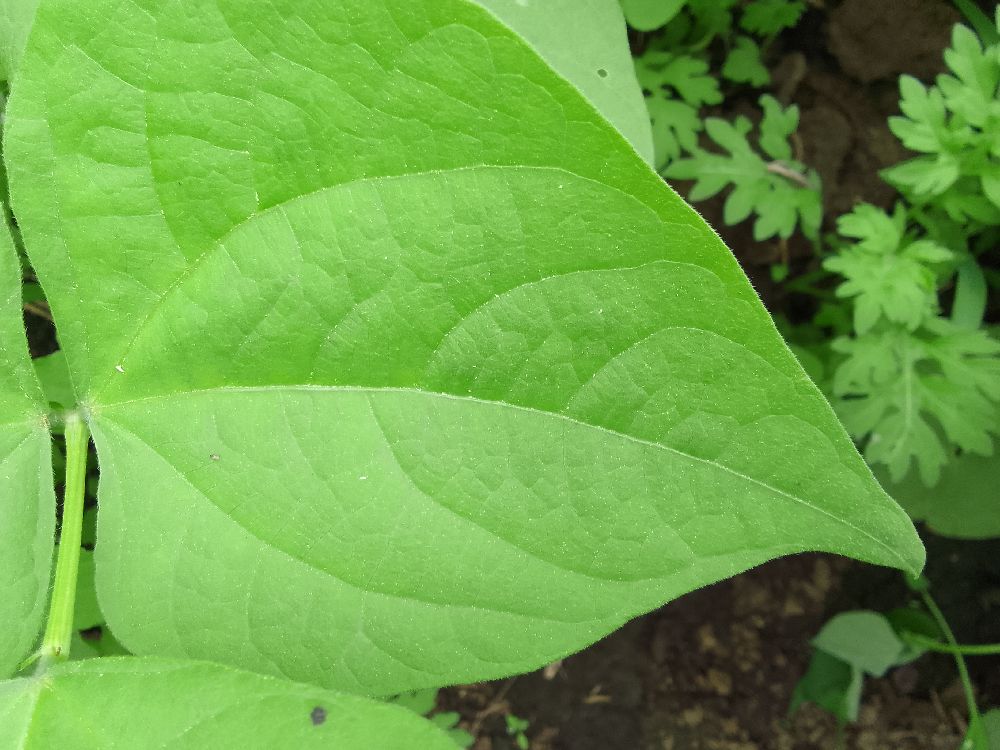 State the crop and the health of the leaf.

common bean, healthy
